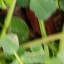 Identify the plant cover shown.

unstructured weed
